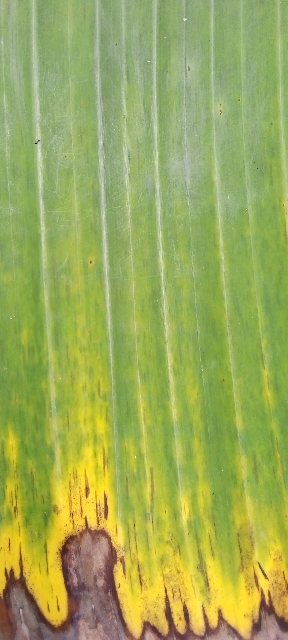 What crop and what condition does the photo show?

banana, fusarium wilt race 1
